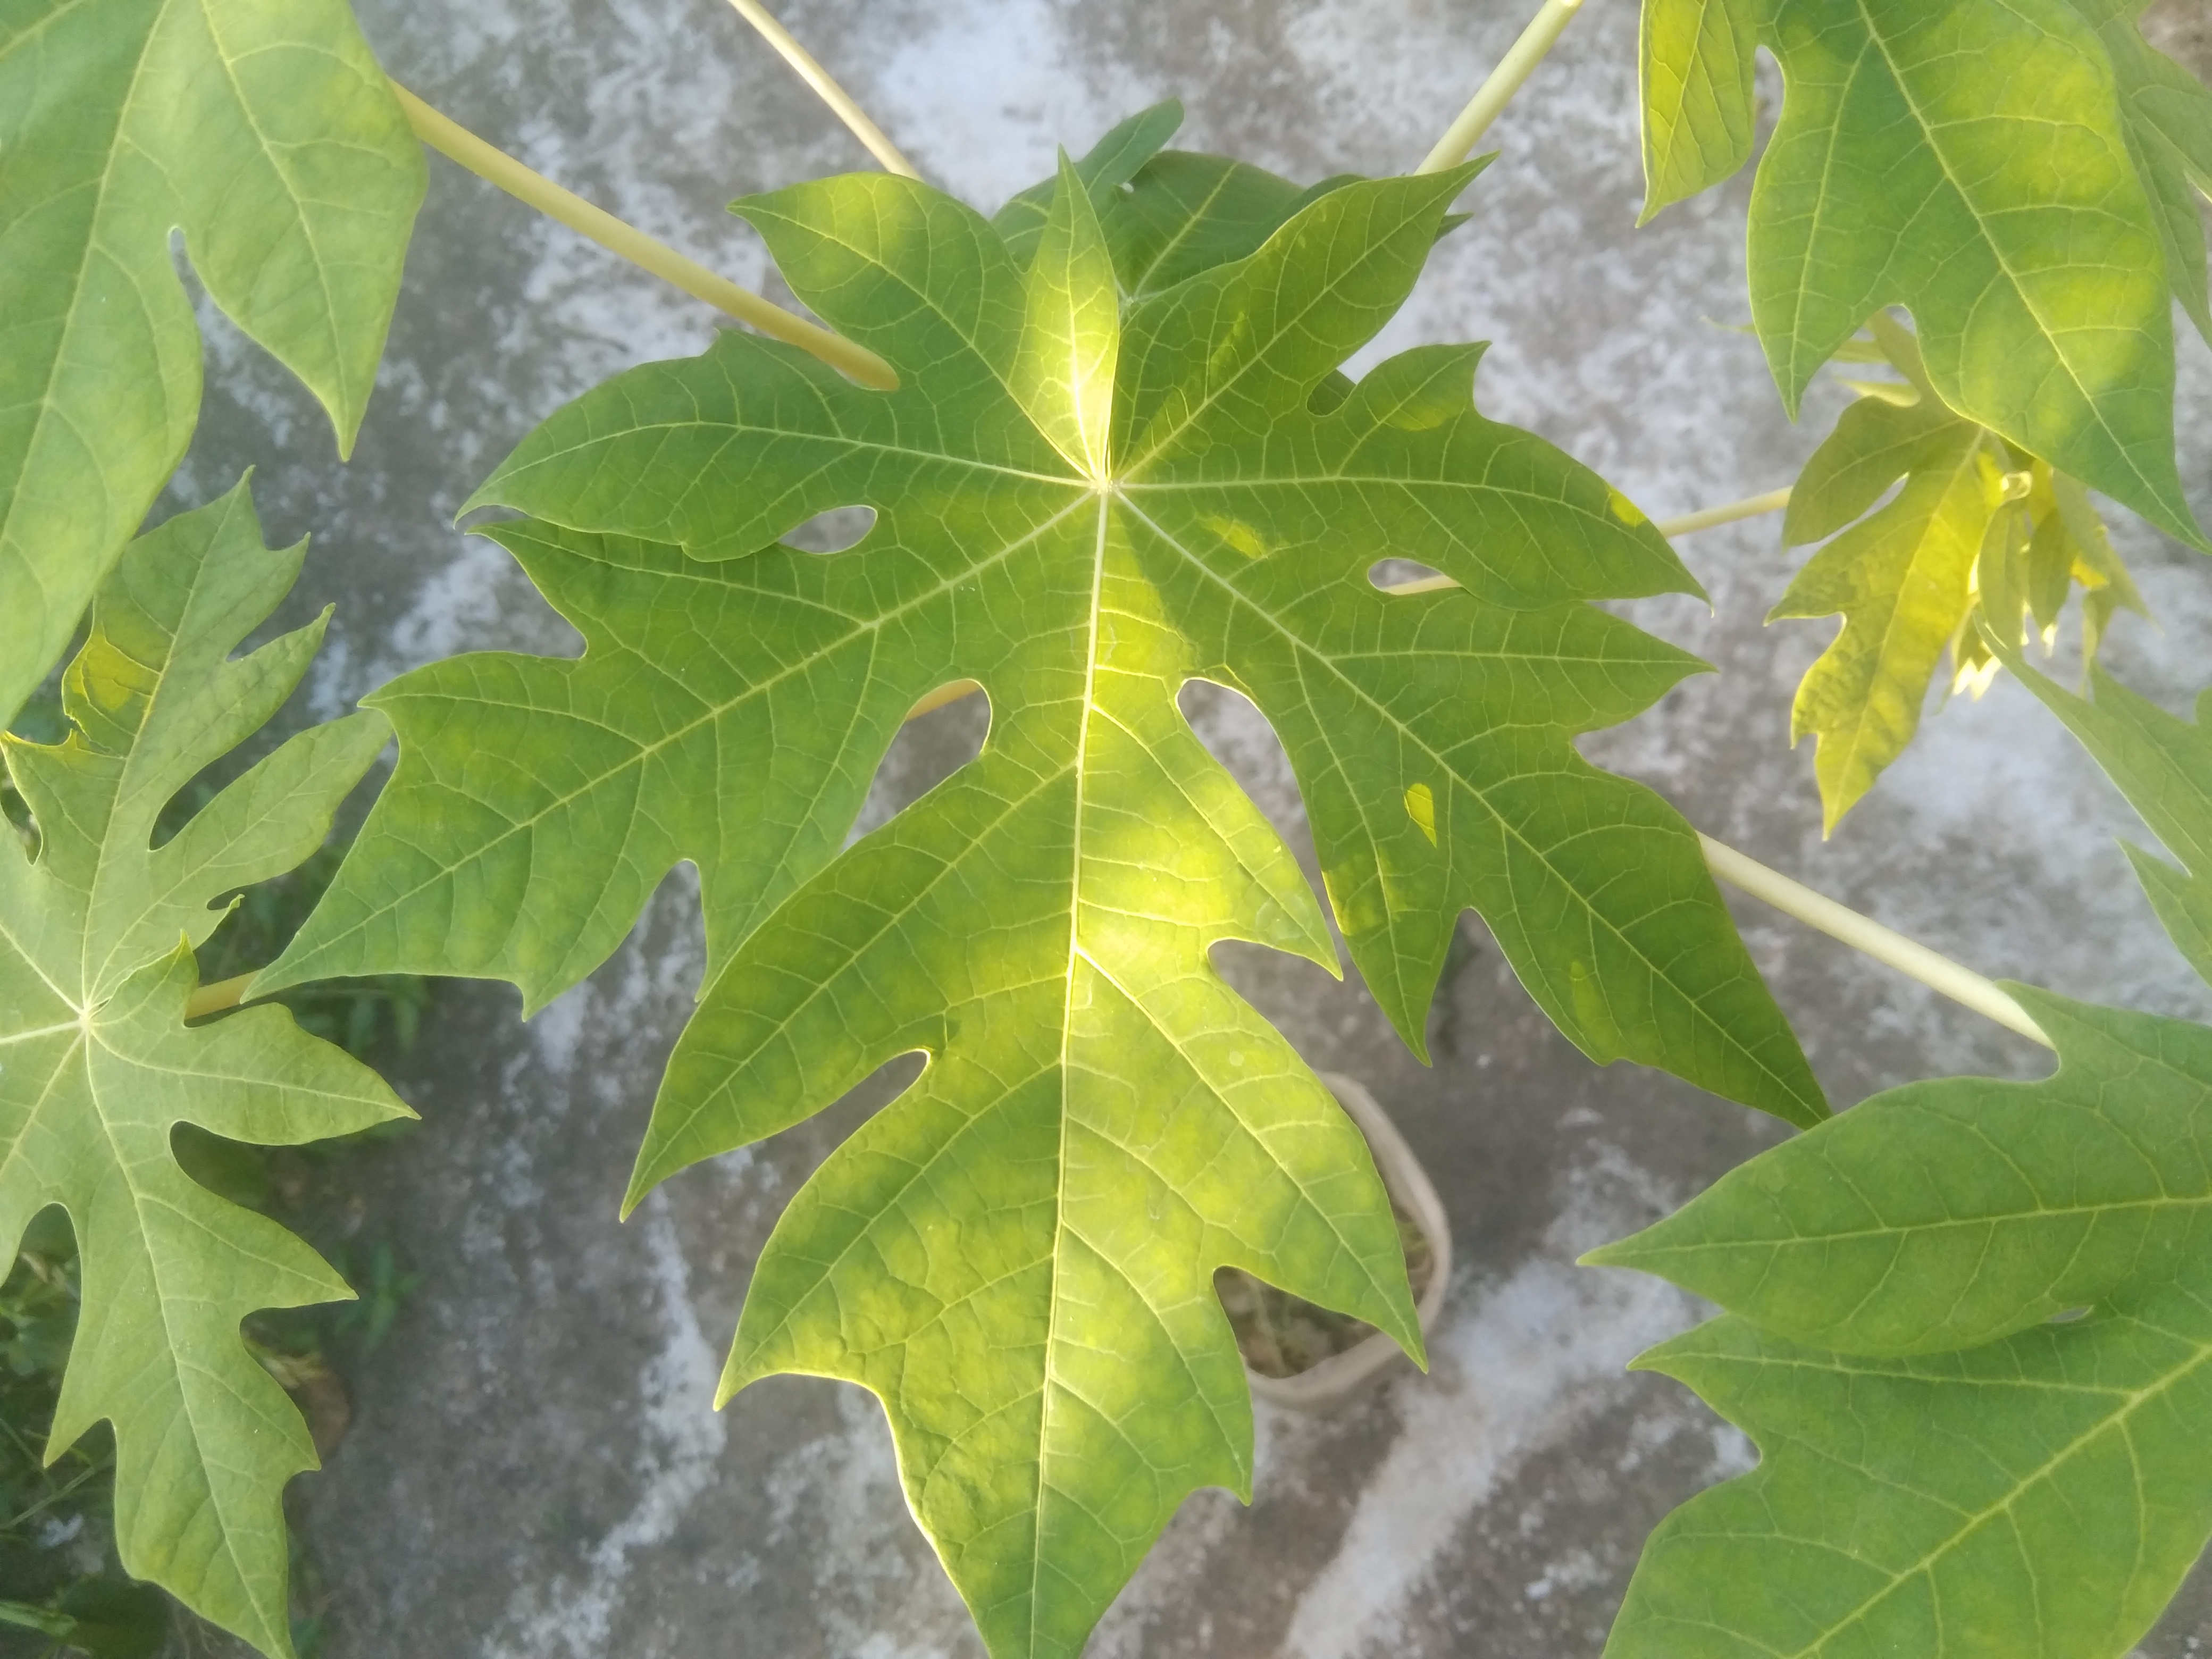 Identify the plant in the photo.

papaya
